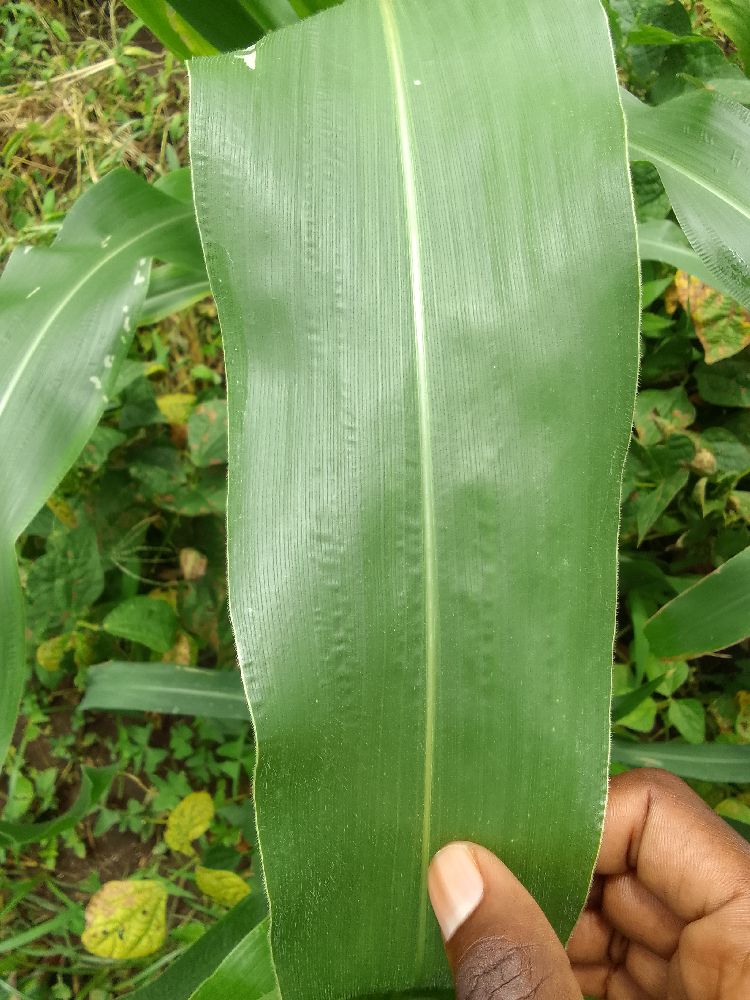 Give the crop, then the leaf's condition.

maize, healthy
